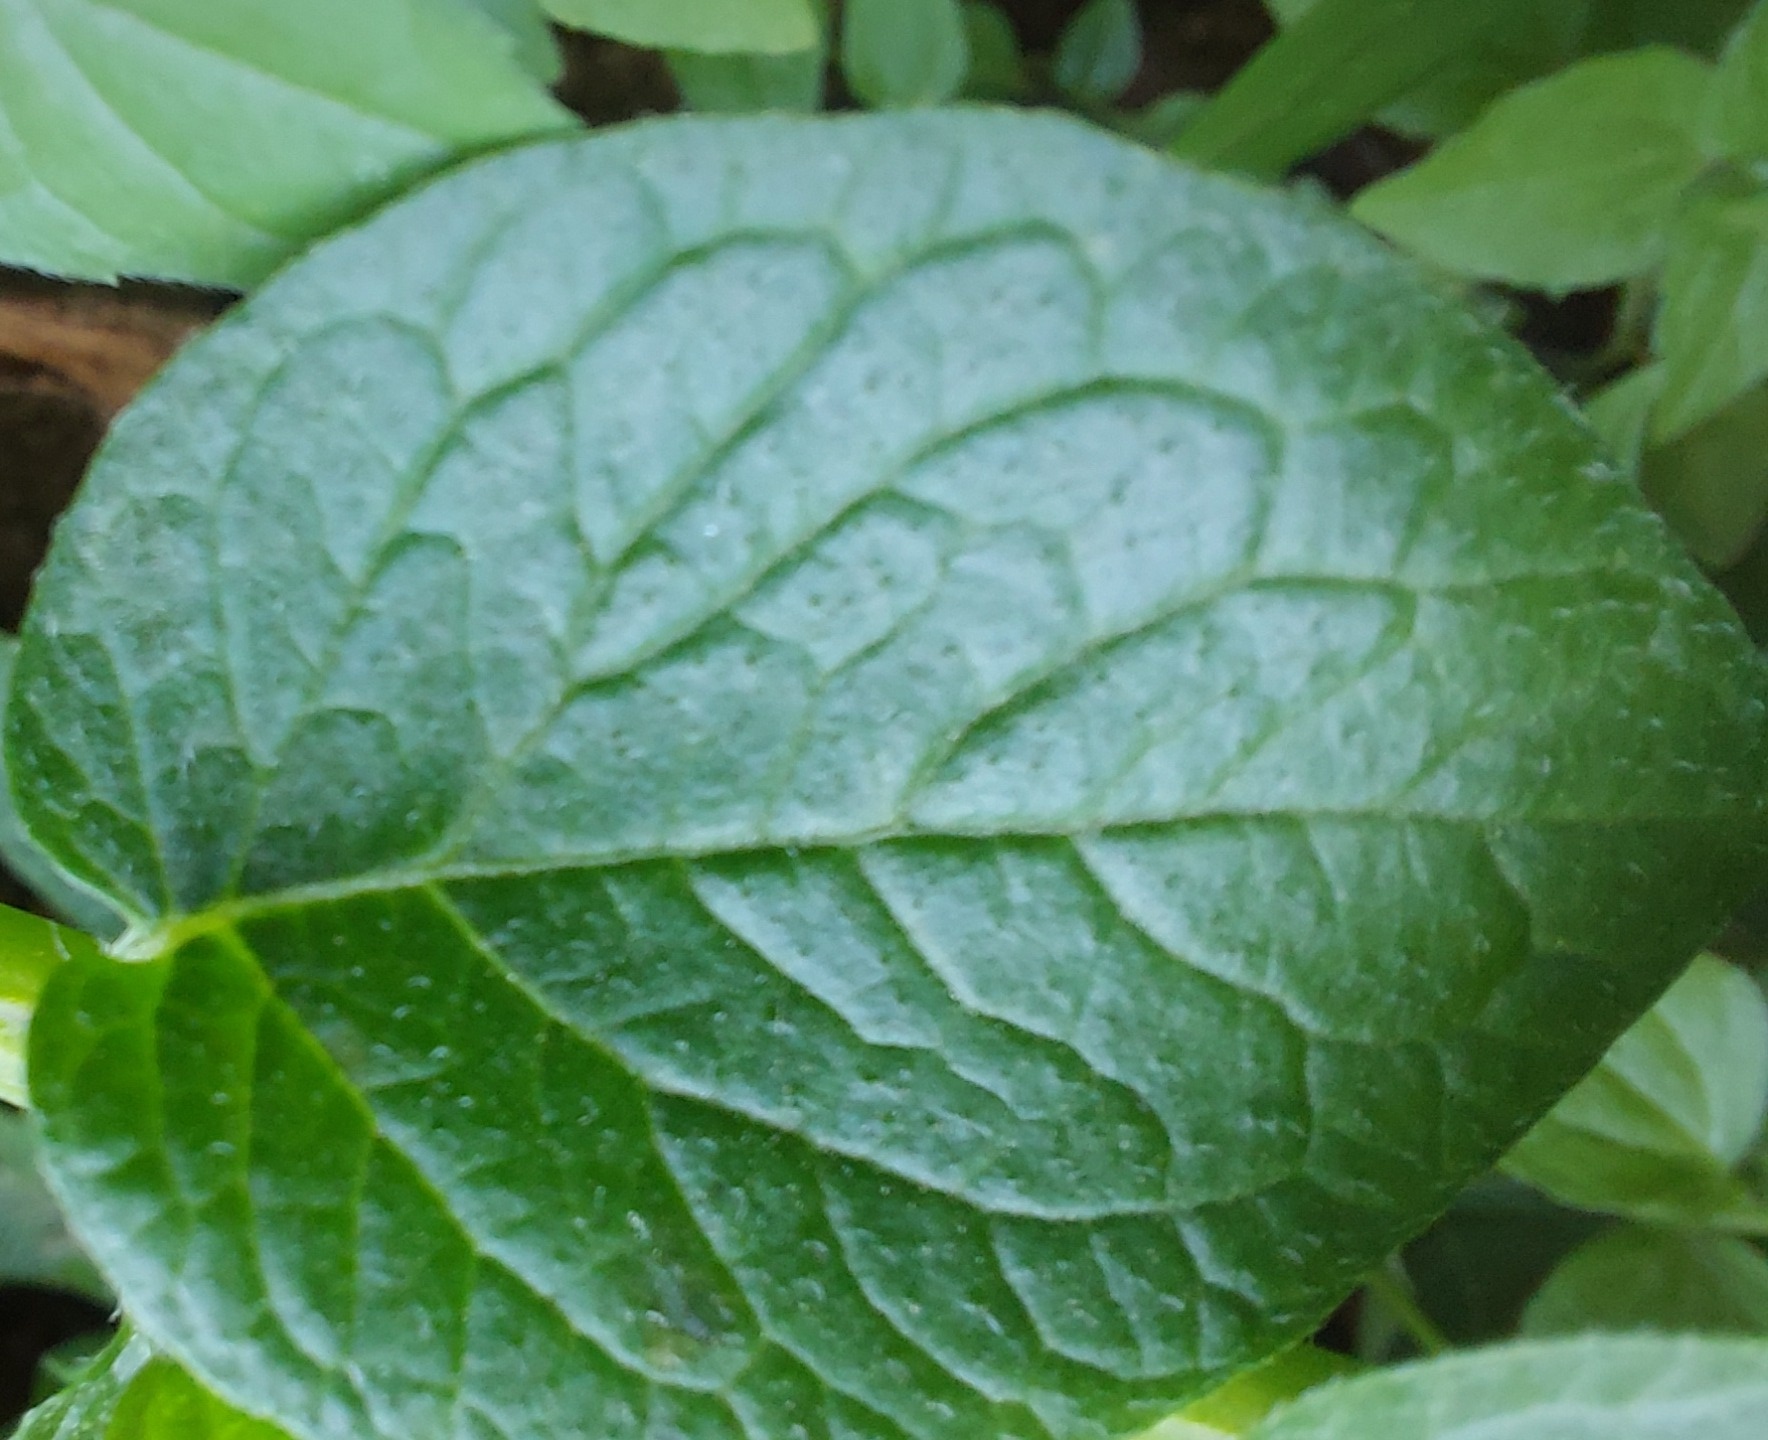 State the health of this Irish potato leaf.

healthy
